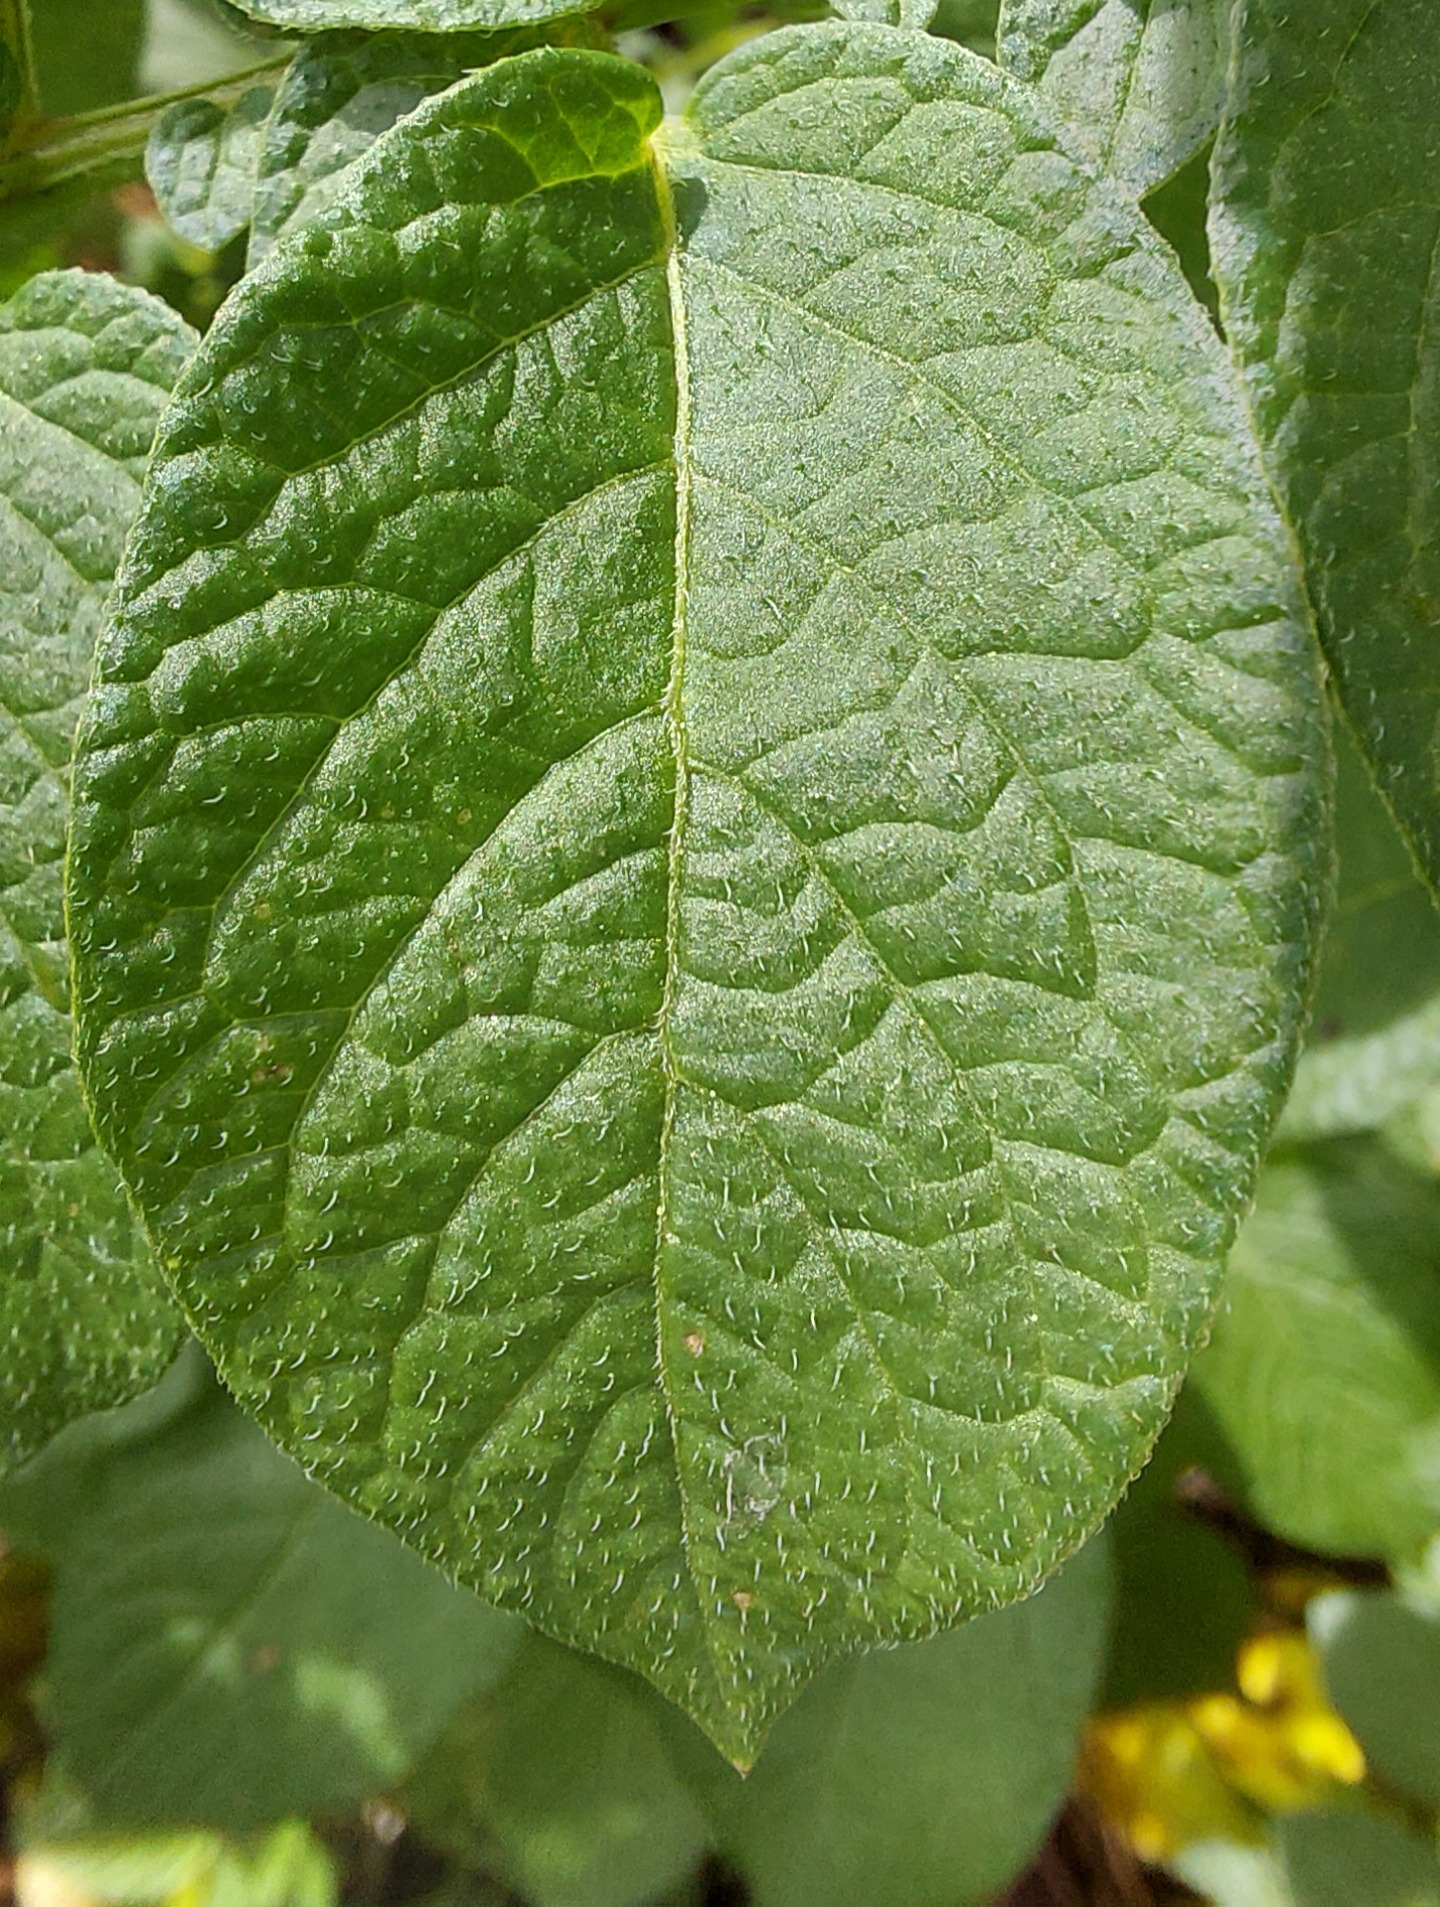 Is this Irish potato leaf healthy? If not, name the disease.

healthy
